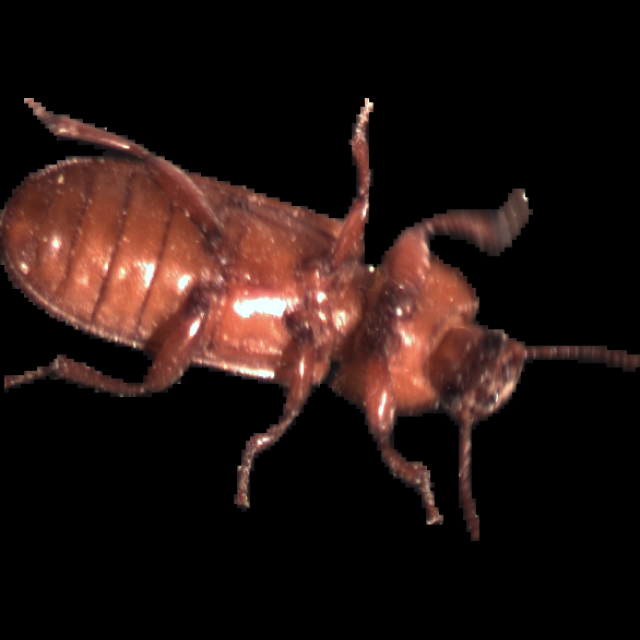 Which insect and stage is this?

mealworm beetle
